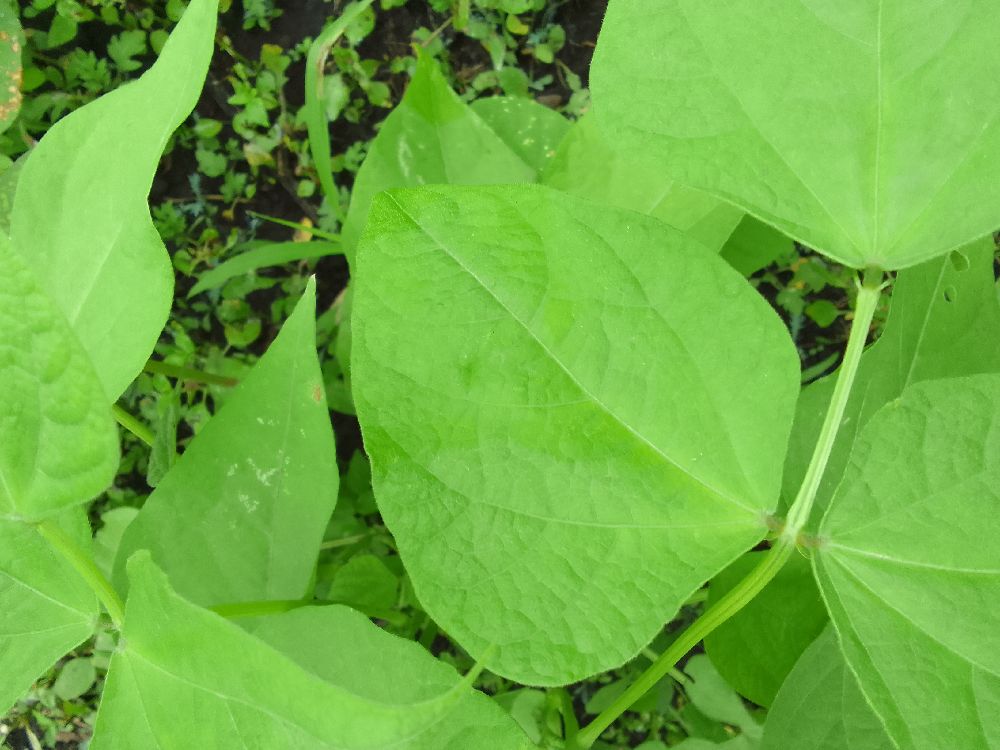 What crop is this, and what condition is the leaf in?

common bean, healthy
